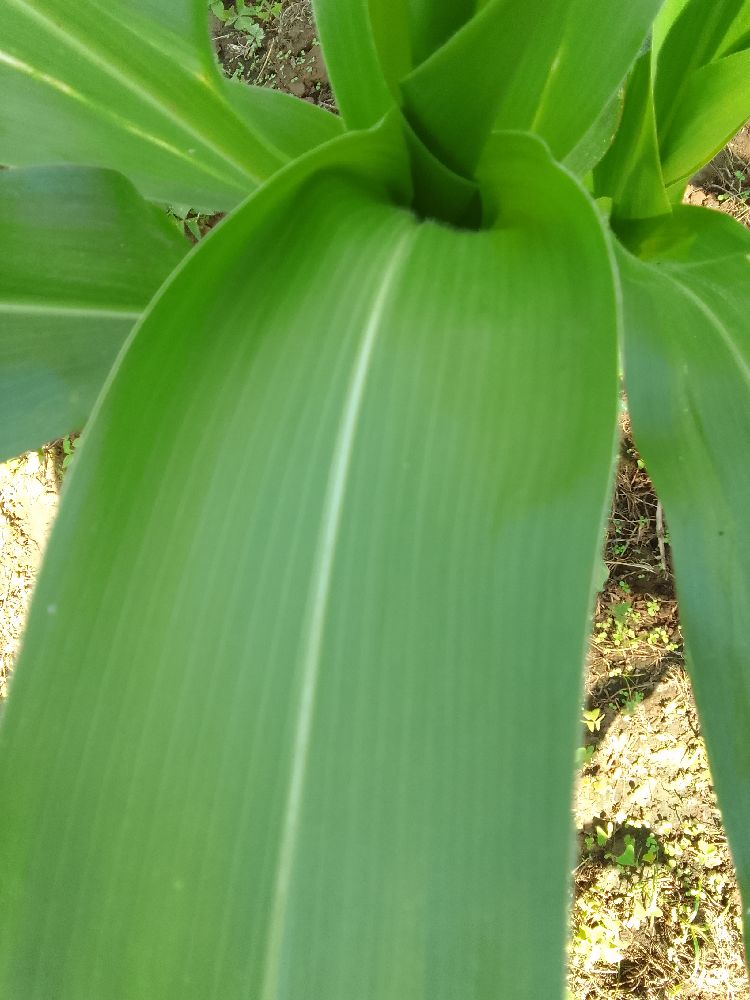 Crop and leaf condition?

maize, healthy
